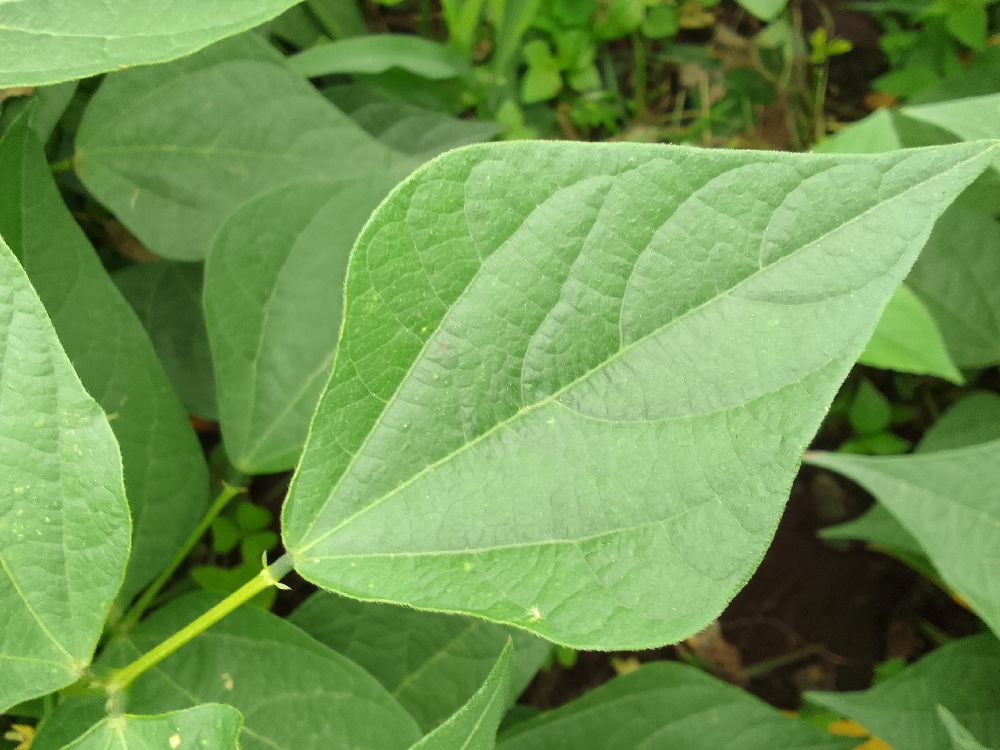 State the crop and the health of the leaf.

common bean, healthy
